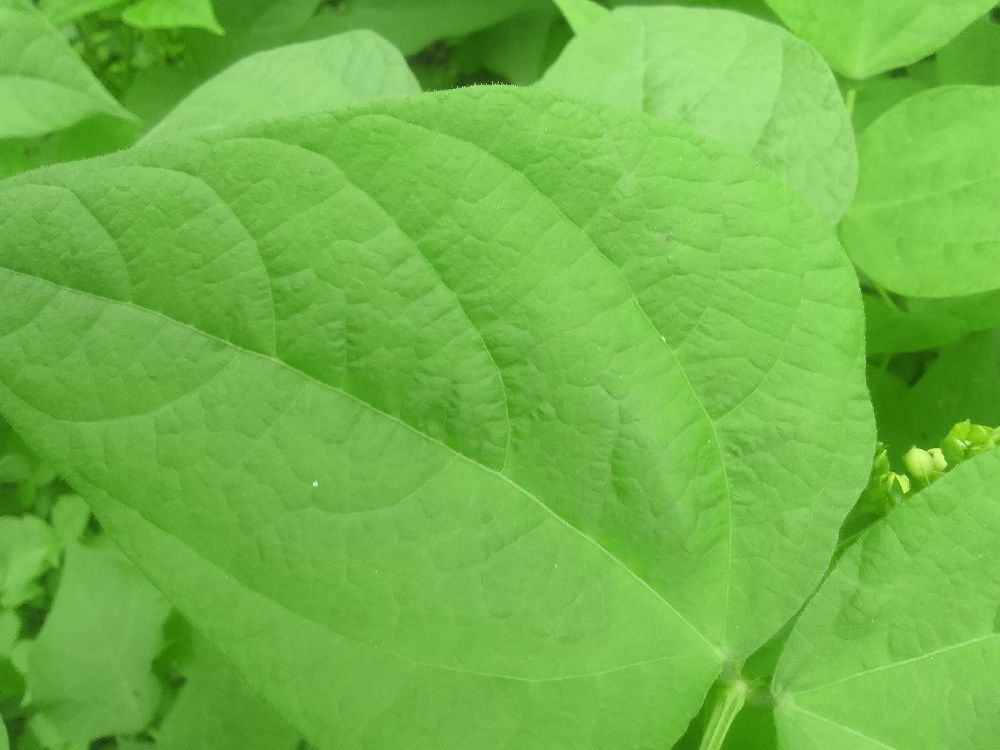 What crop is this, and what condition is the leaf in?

common bean, healthy
